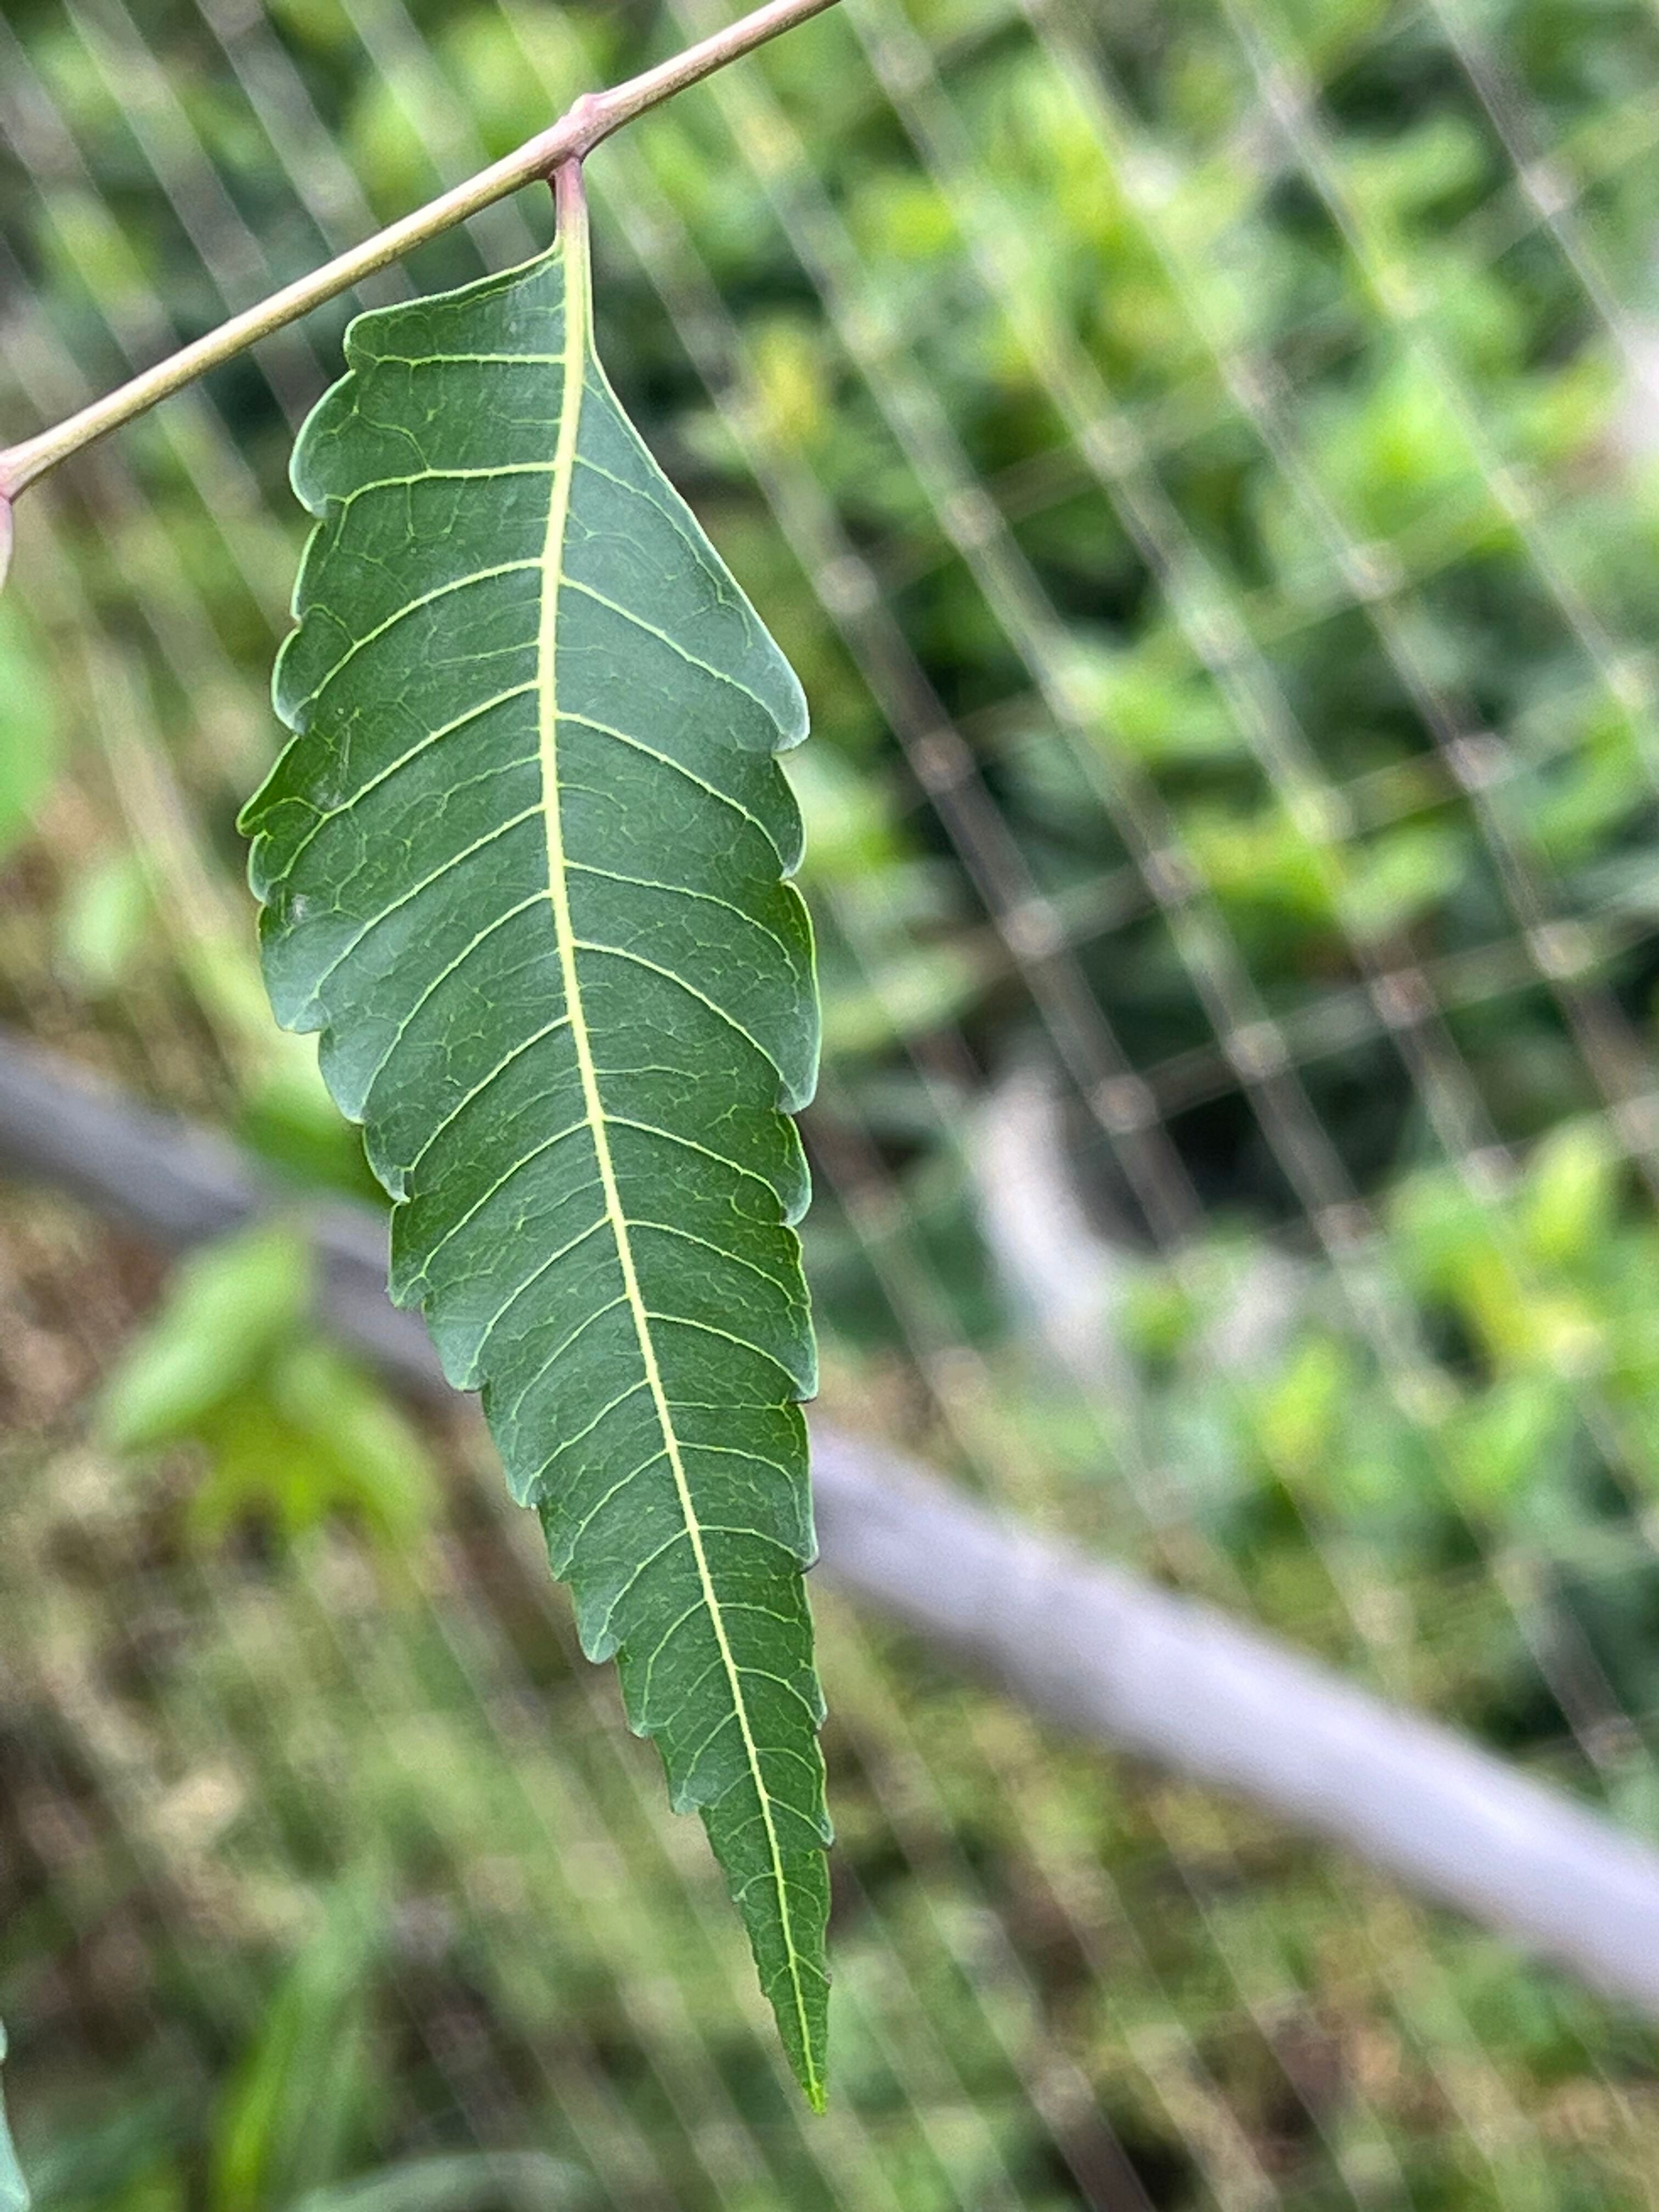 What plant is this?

neem
